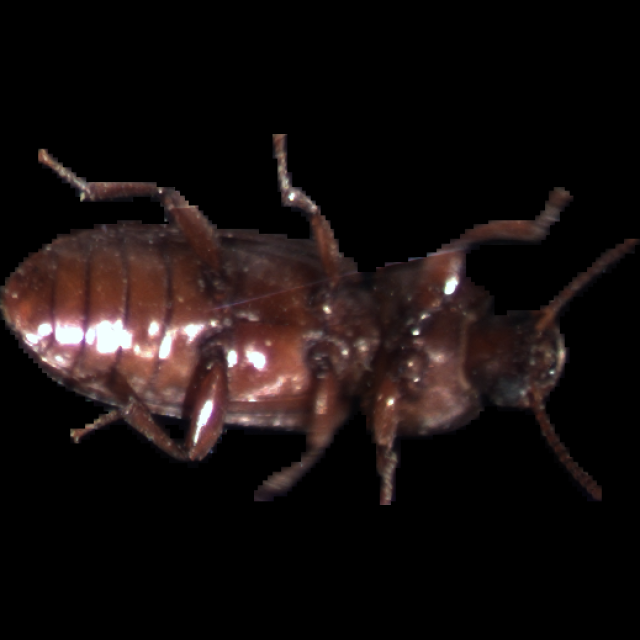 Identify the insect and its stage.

mealworm beetle
